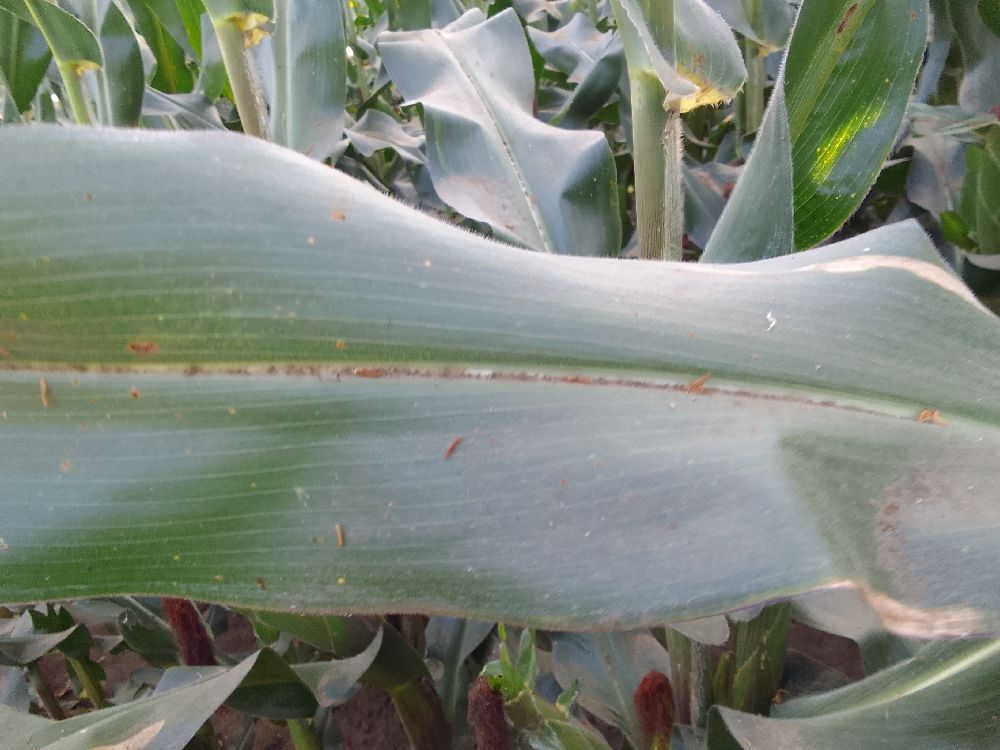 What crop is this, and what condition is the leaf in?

maize, healthy
